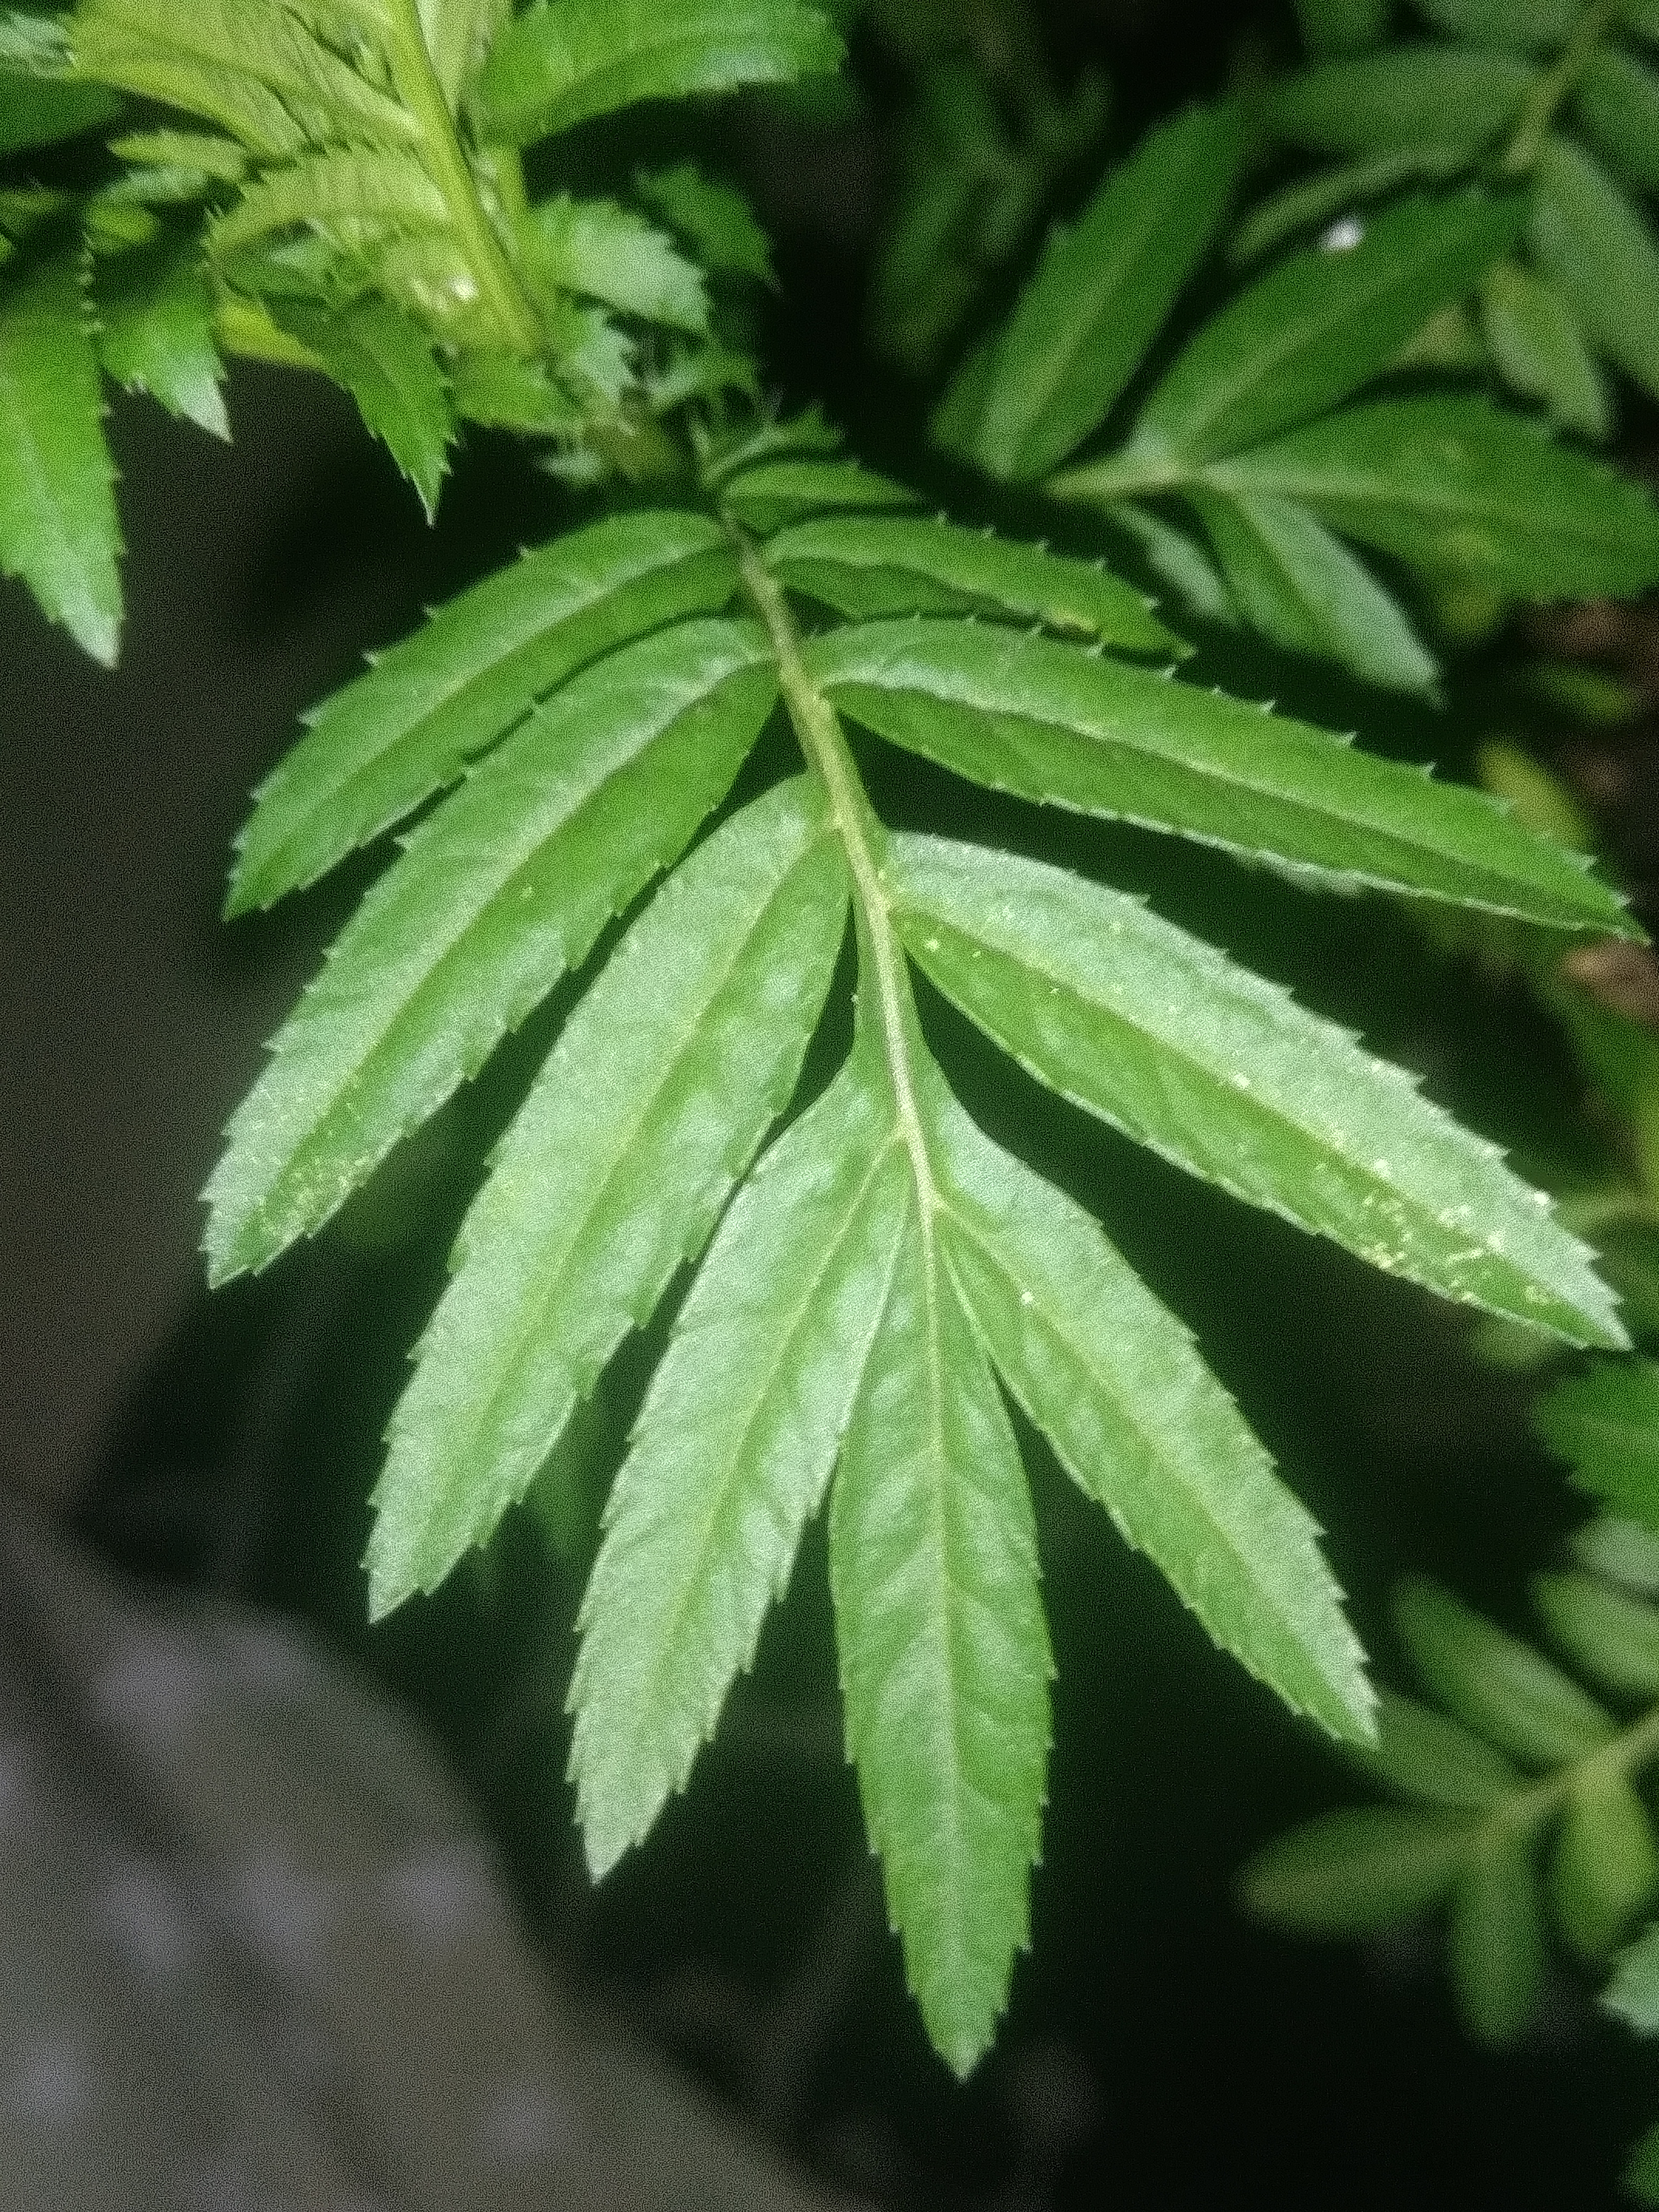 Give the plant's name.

marigold
